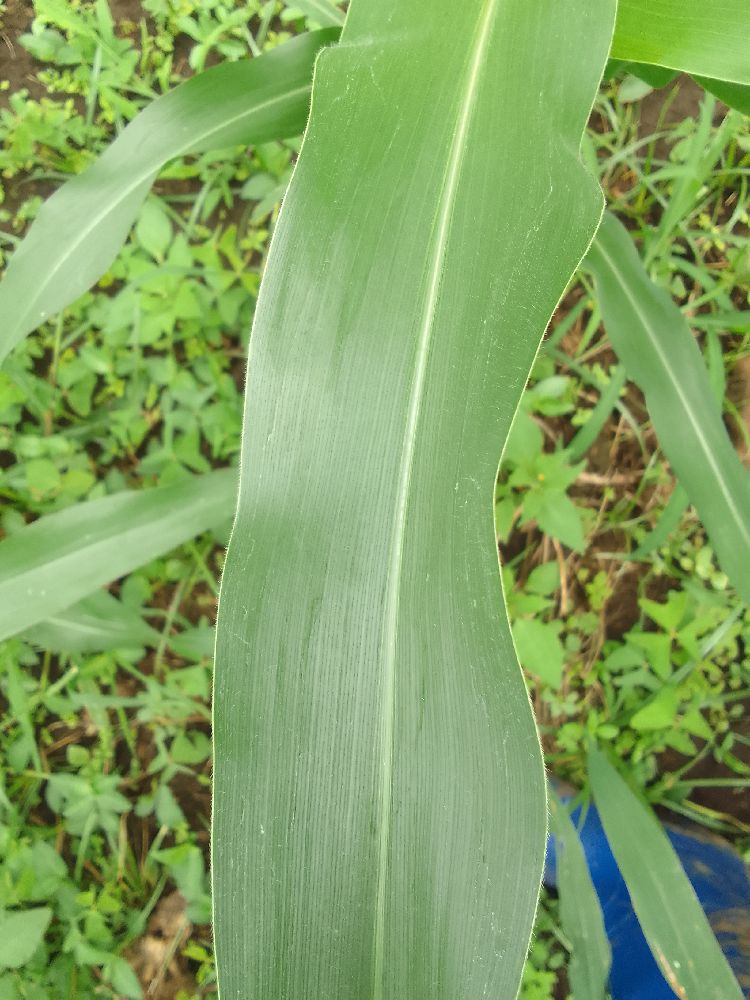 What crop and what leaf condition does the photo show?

maize, healthy
